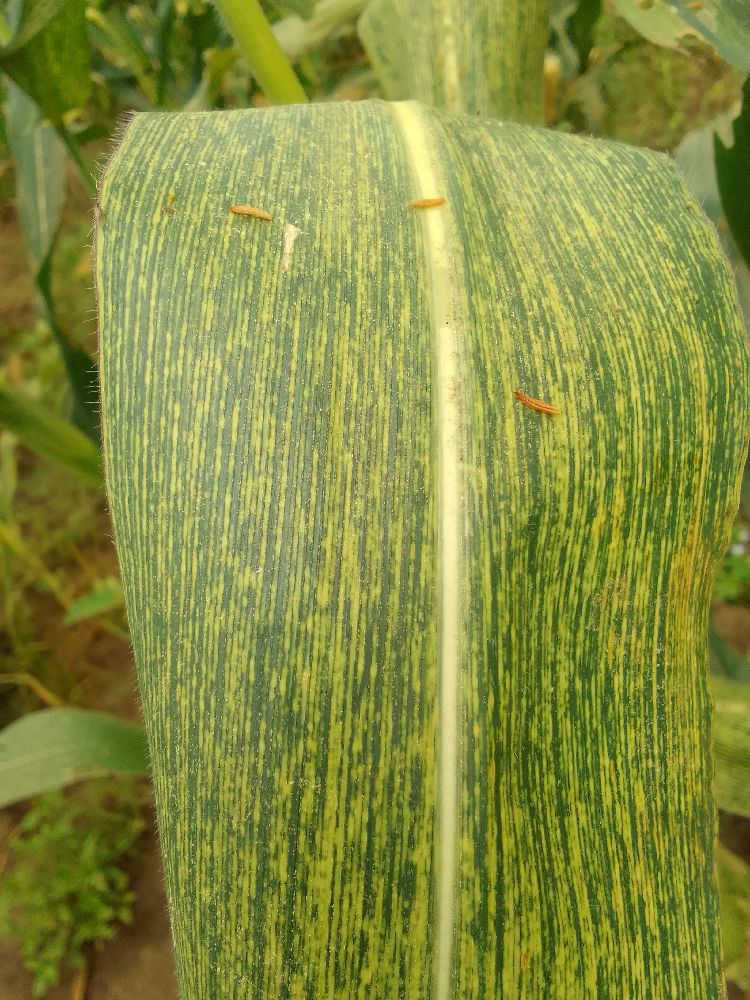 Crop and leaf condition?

maize, maize streak virus
